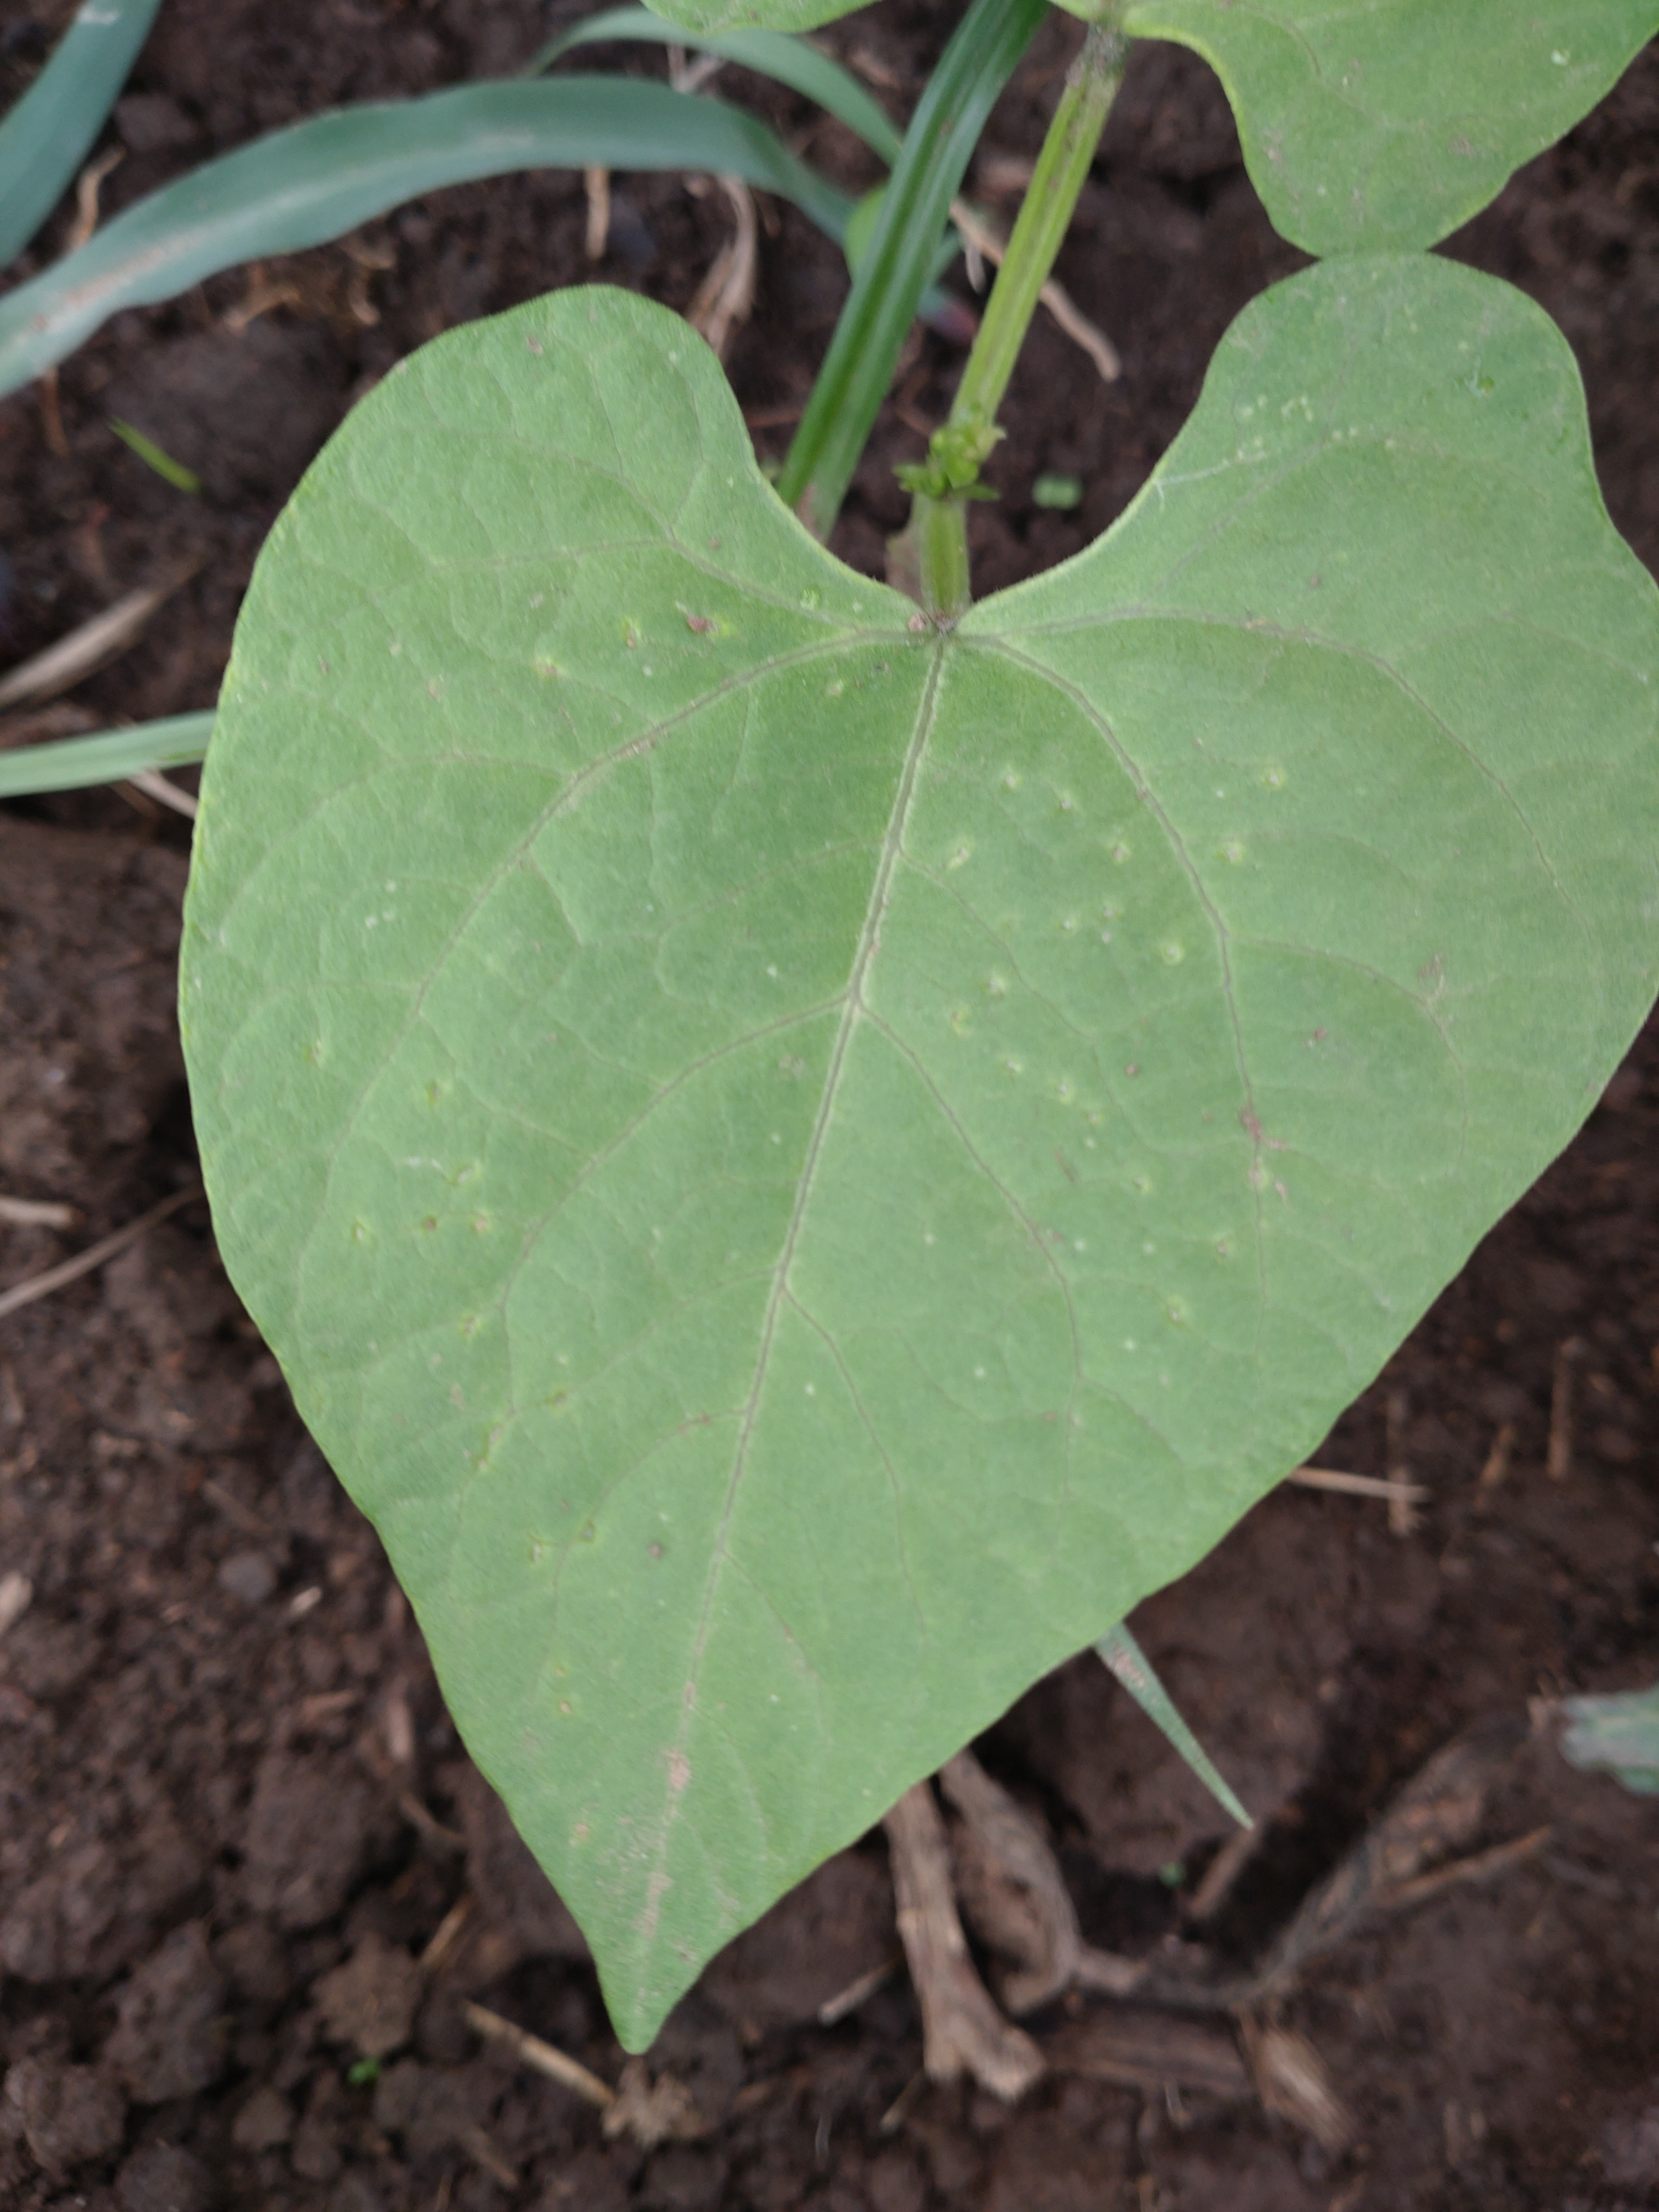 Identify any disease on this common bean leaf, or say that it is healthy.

healthy
